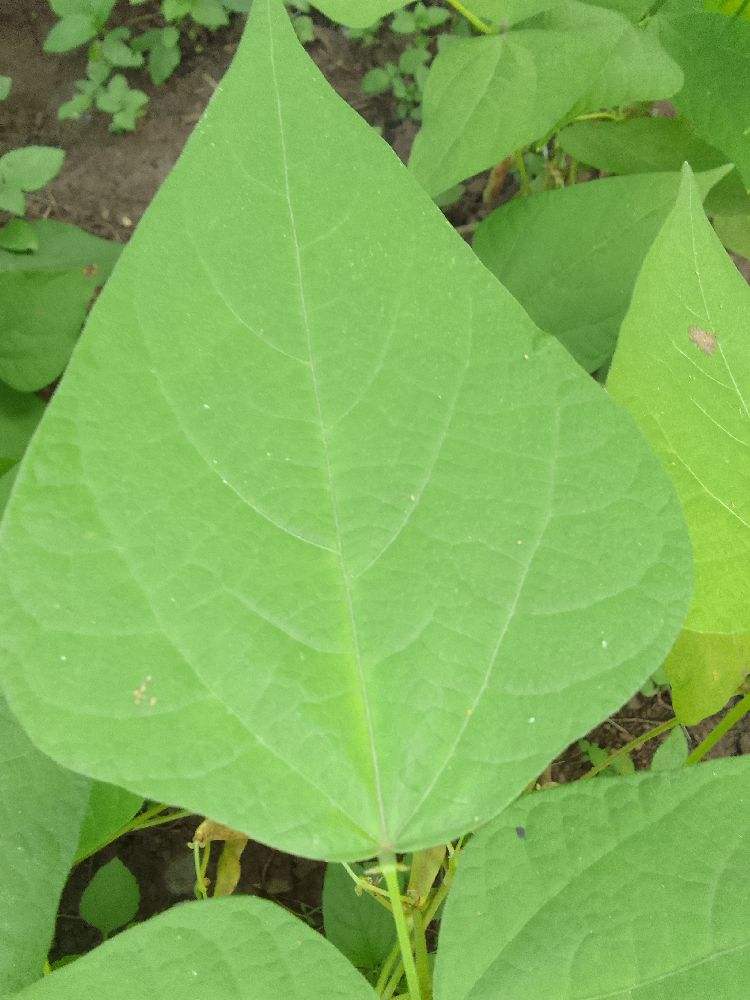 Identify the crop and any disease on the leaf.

common bean, healthy
